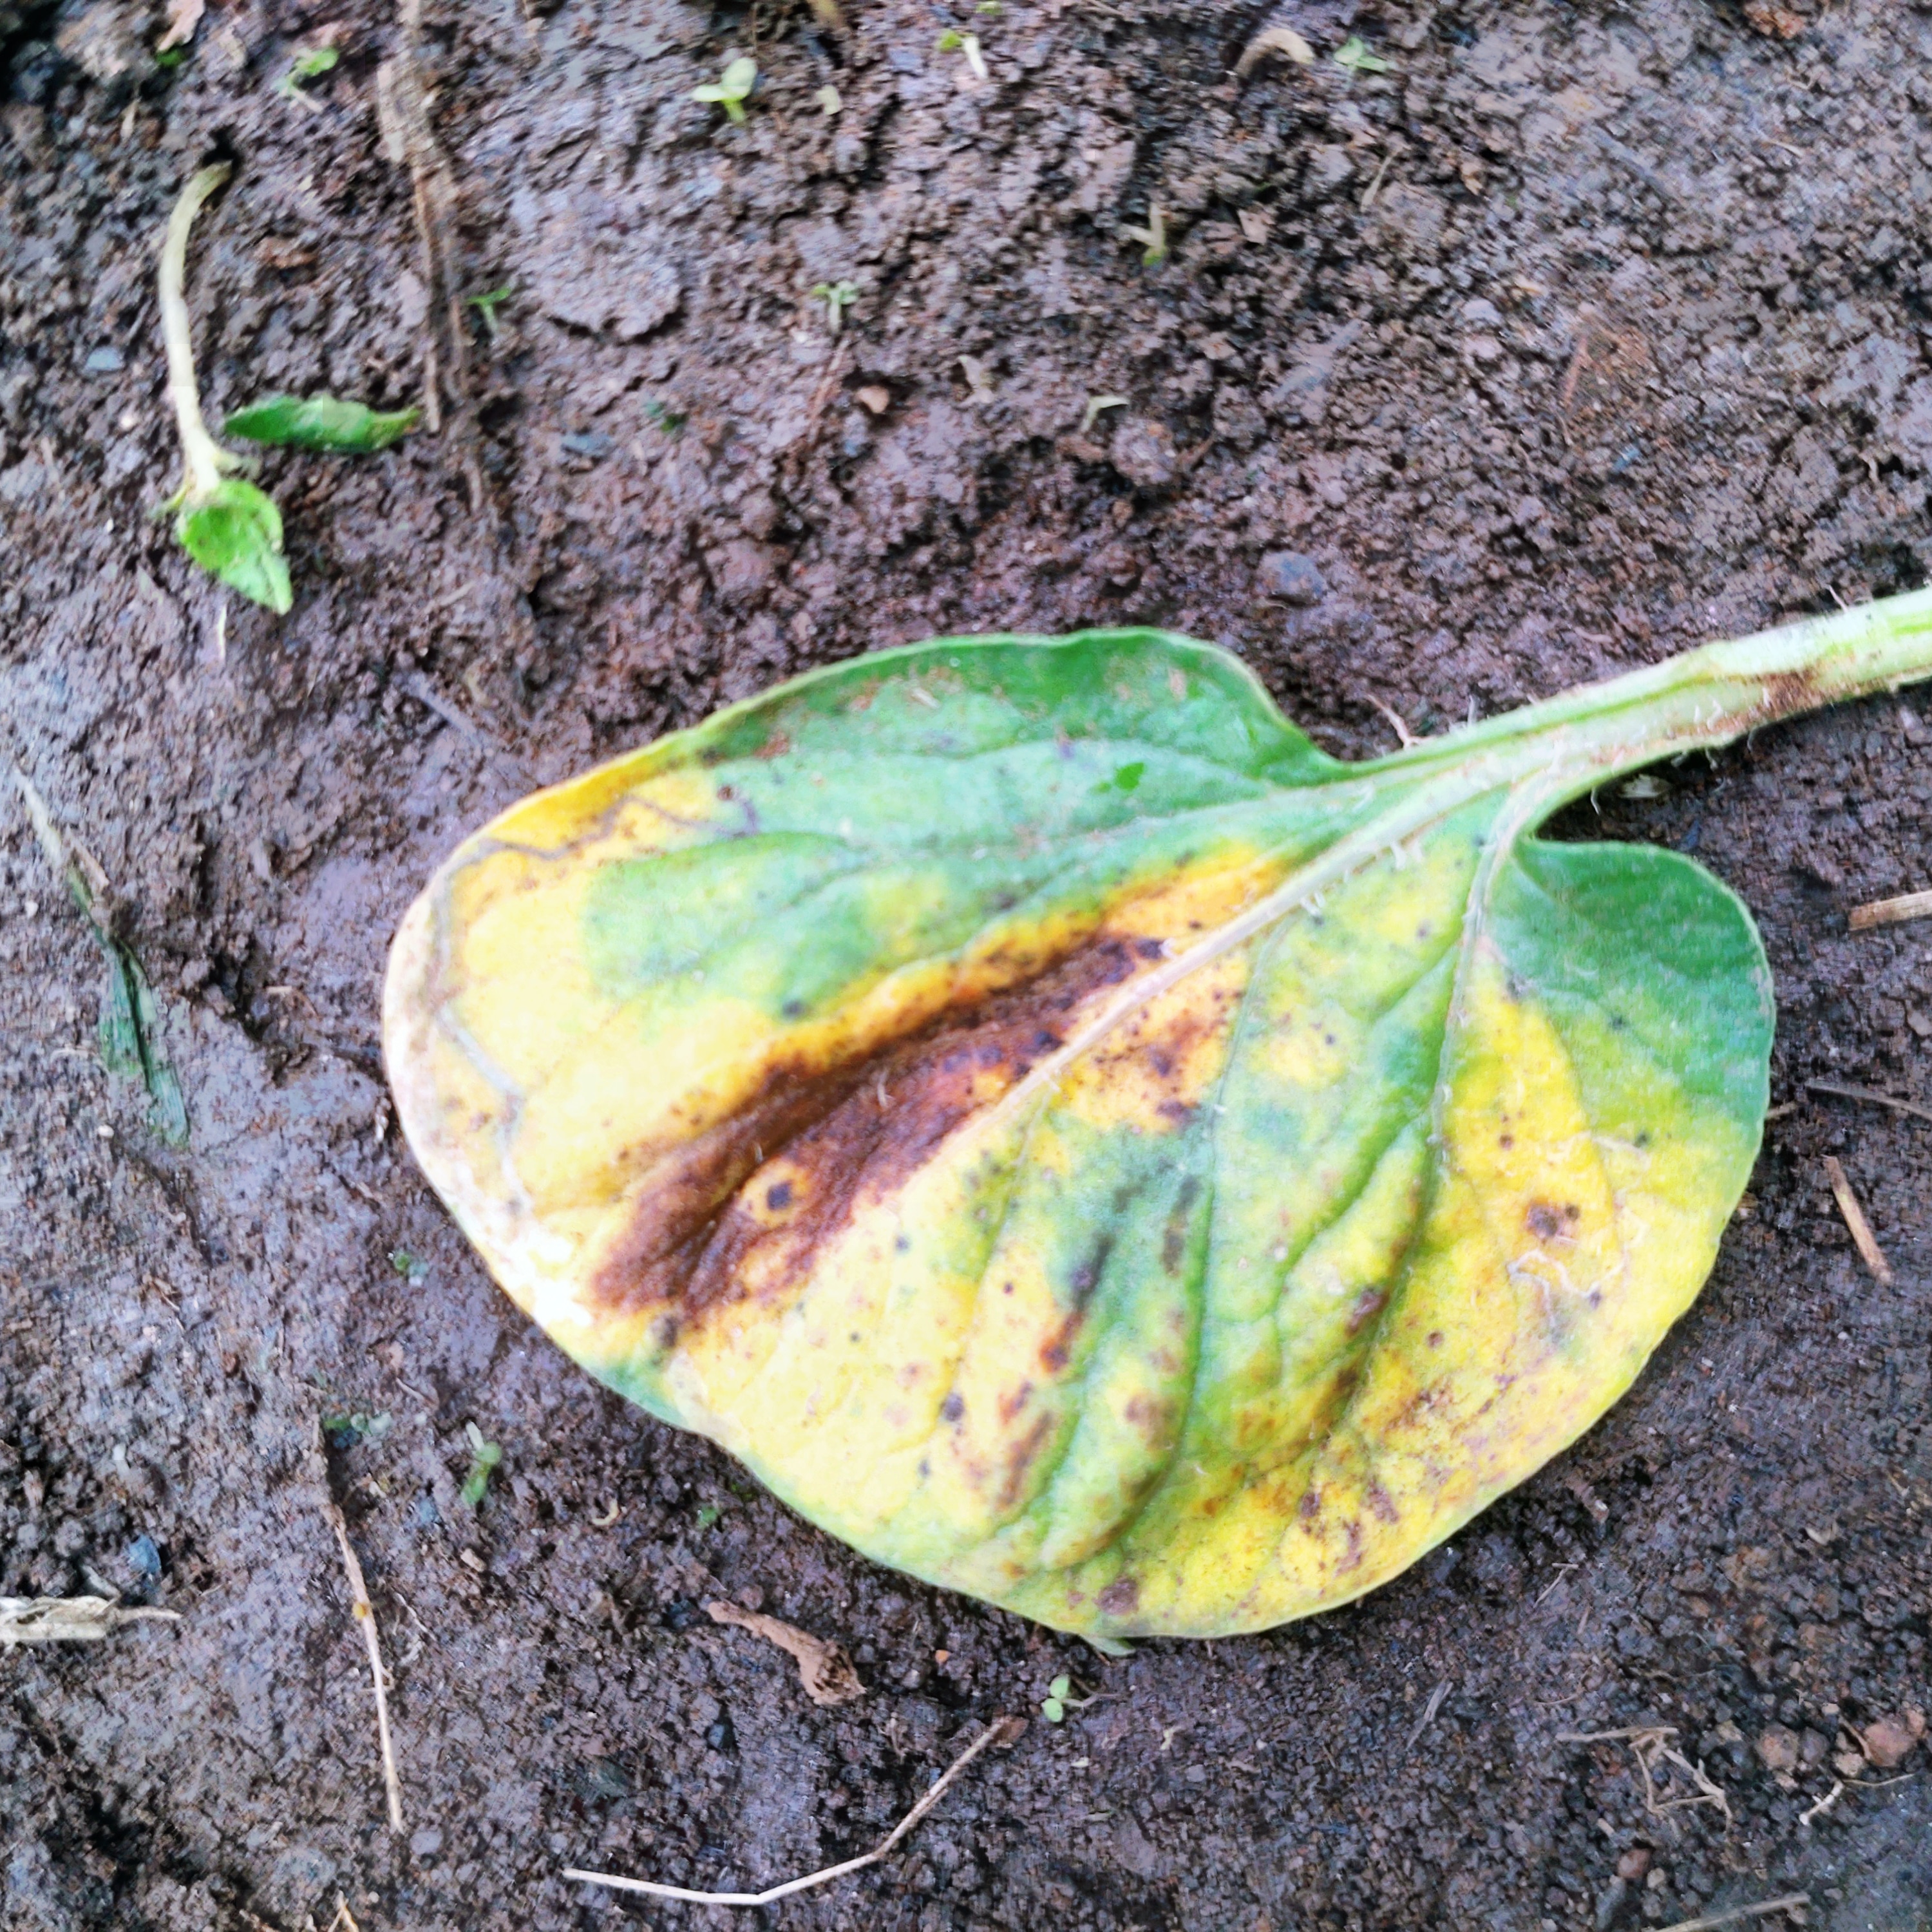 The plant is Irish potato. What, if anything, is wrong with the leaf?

late blight
